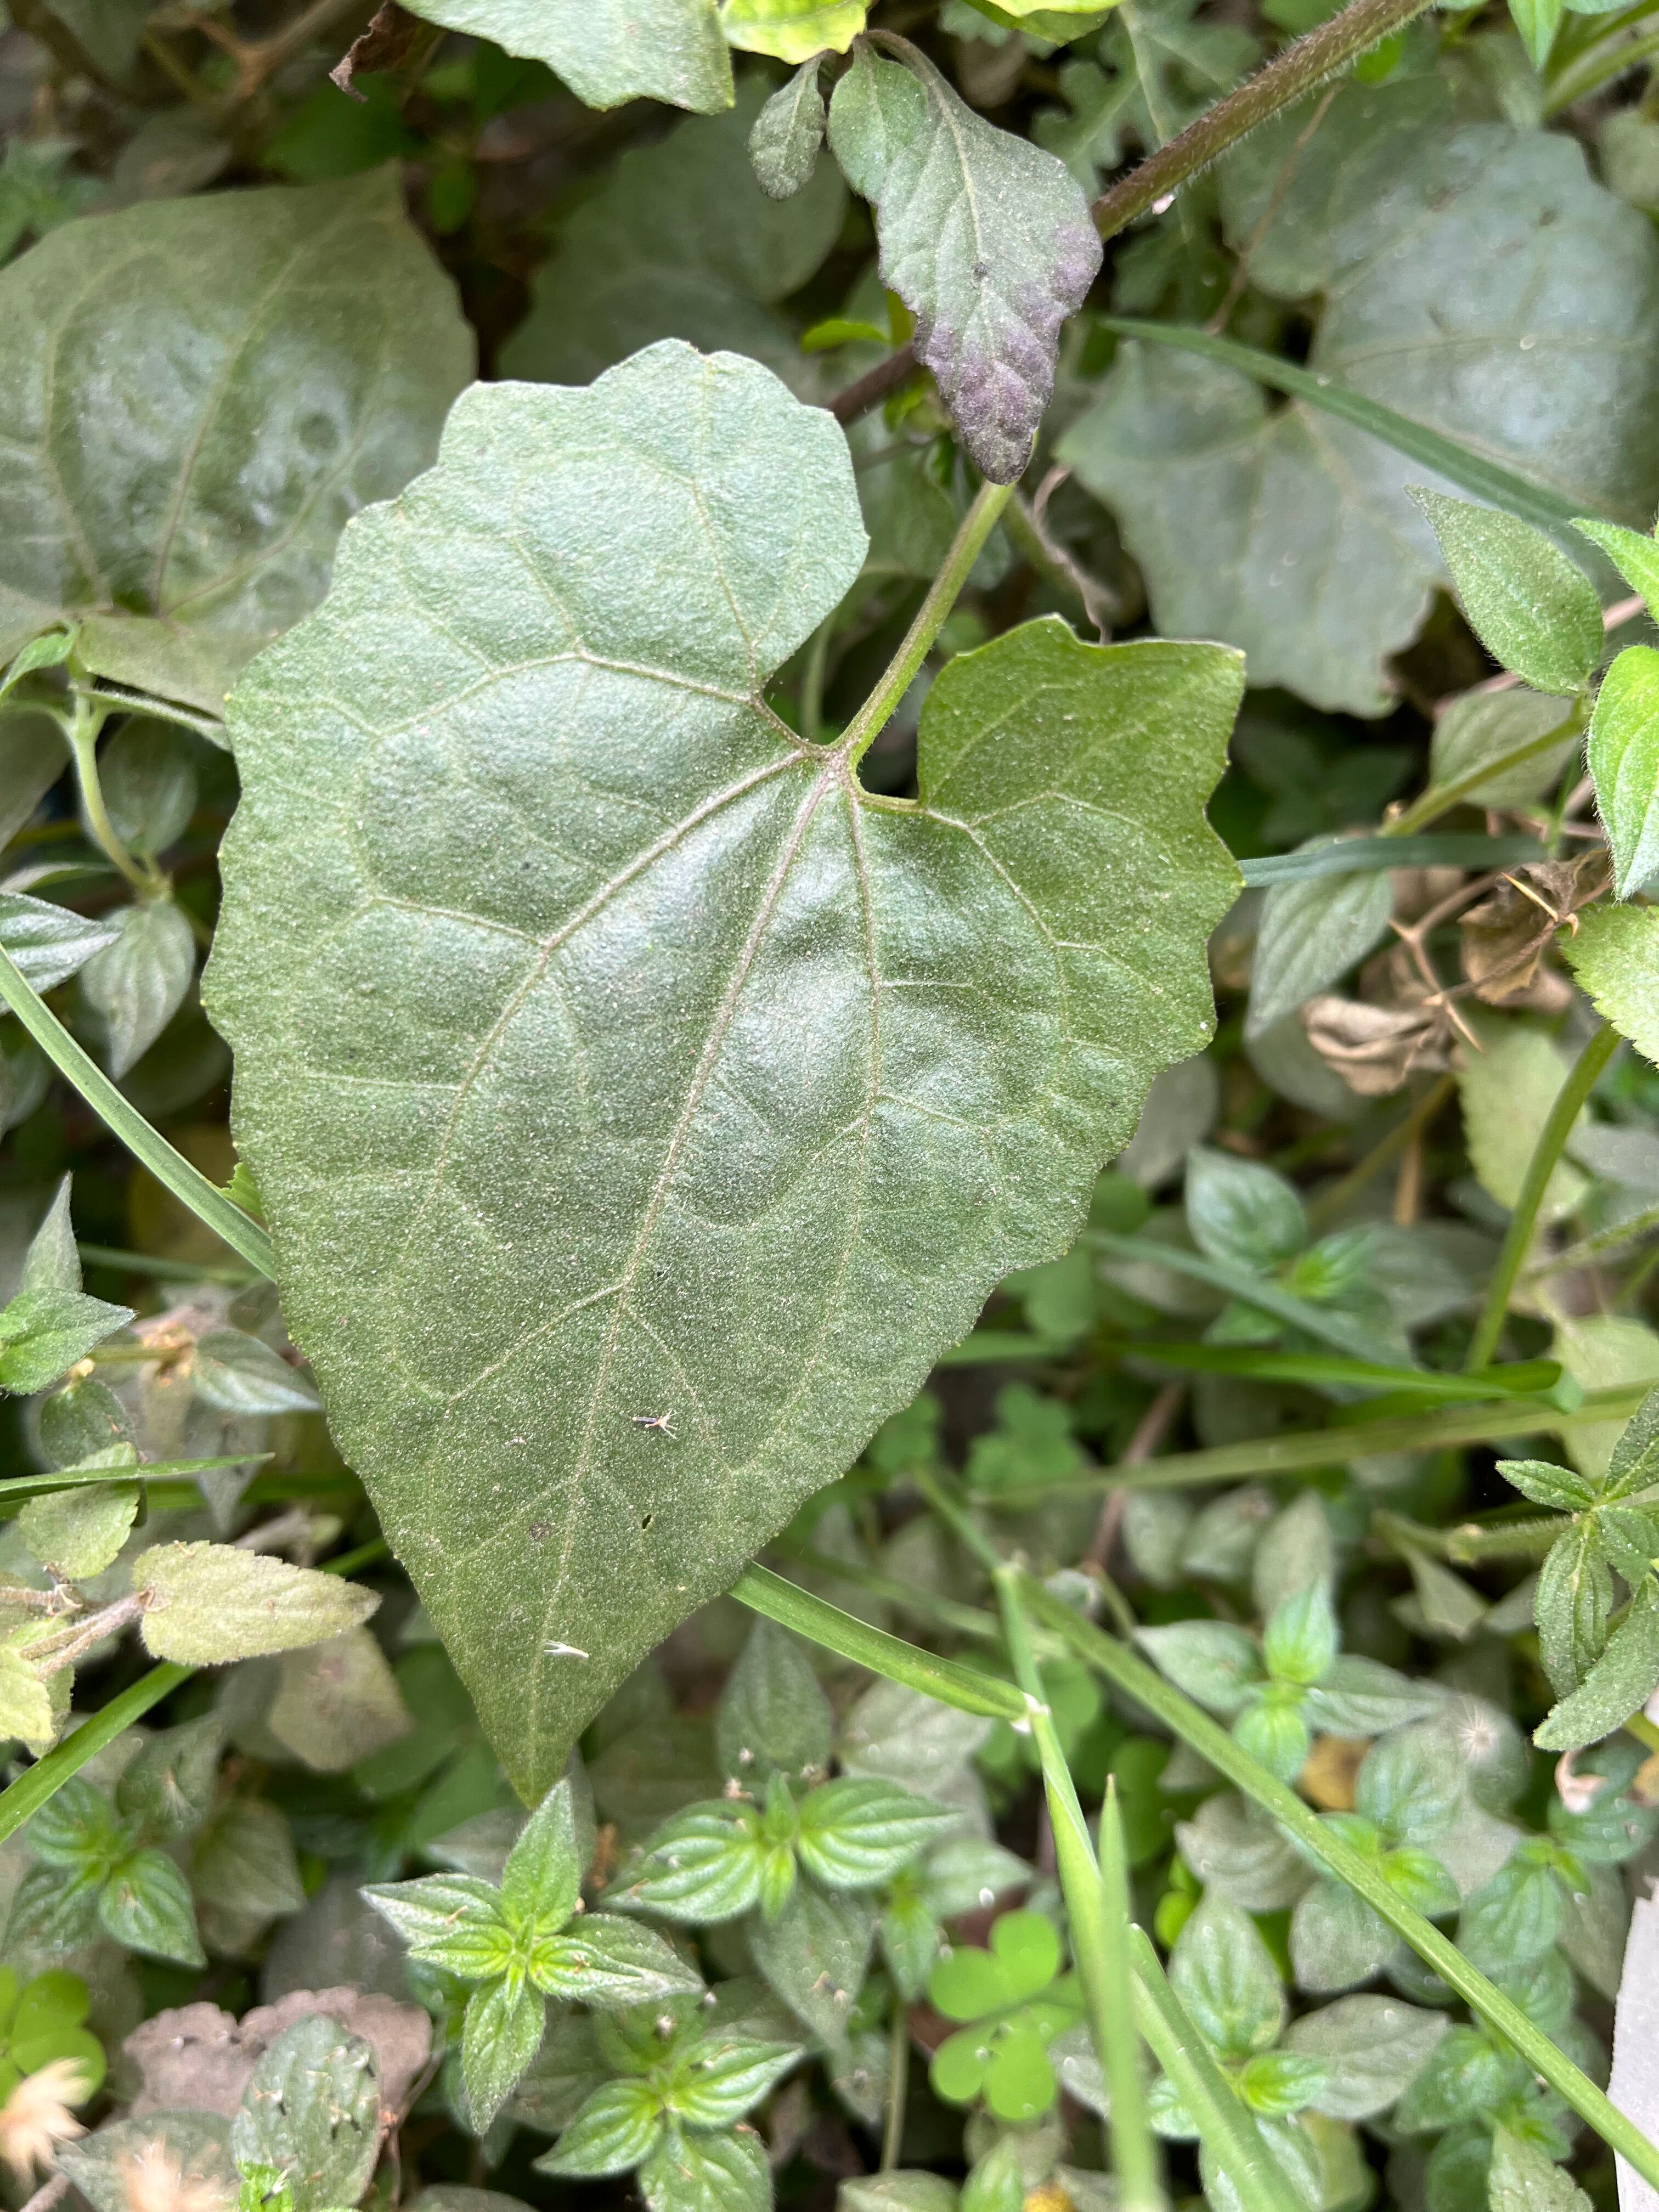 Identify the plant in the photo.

bitter vine
